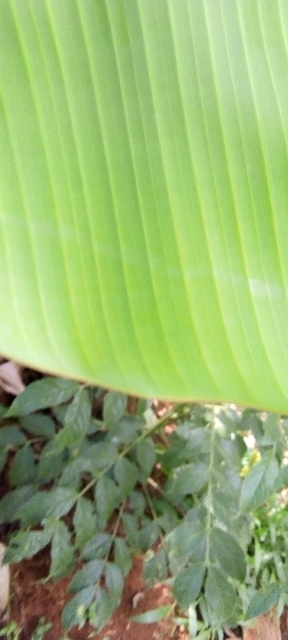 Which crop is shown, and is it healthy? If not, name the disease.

banana, healthy
